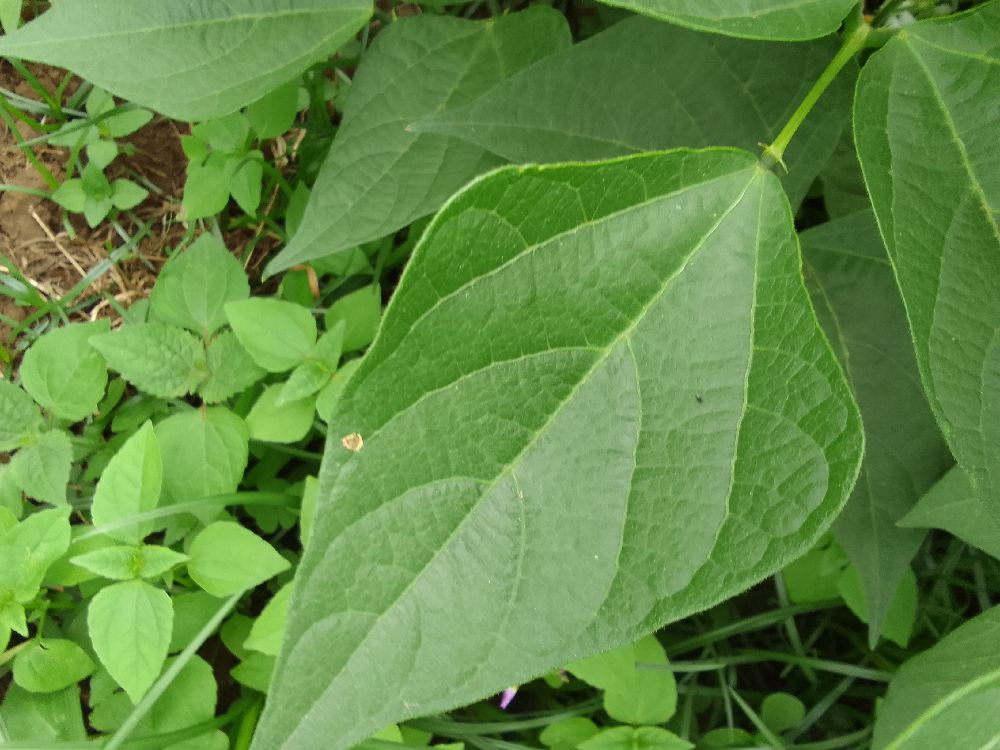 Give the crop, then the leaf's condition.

common bean, healthy
